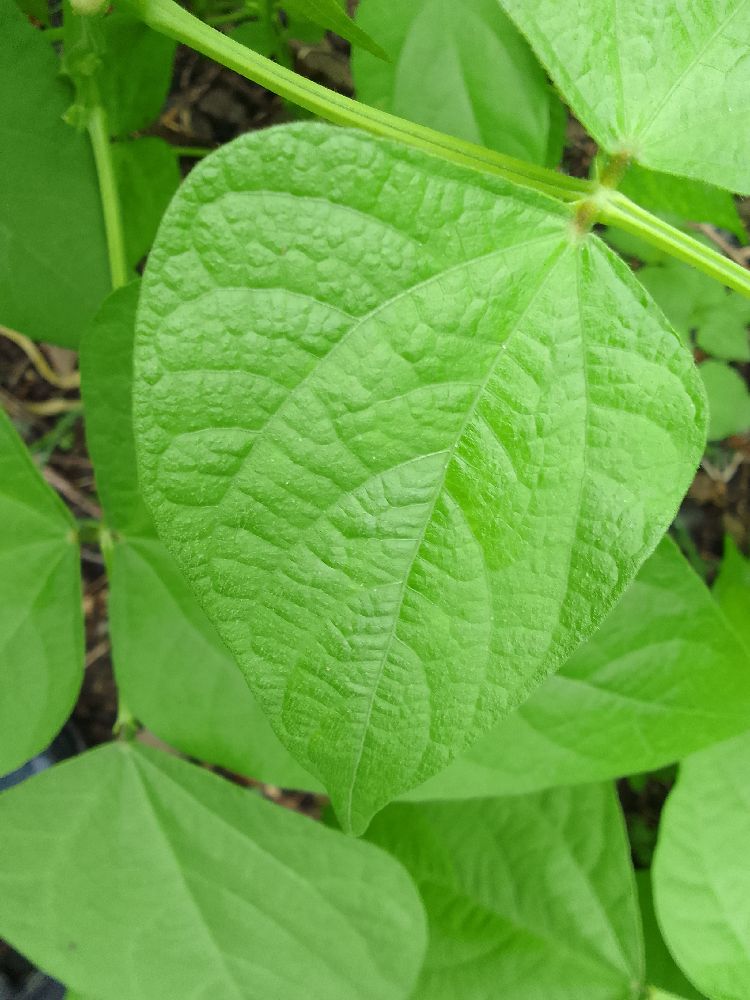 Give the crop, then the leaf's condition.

common bean, healthy
